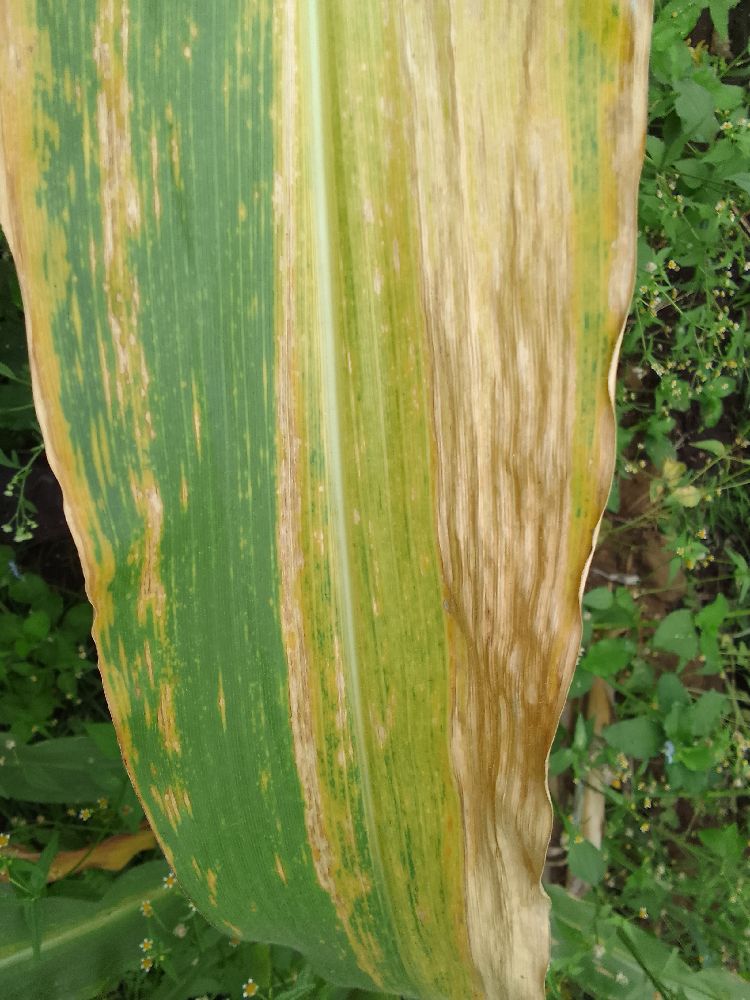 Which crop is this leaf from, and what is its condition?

maize, maize lethal necrosis
